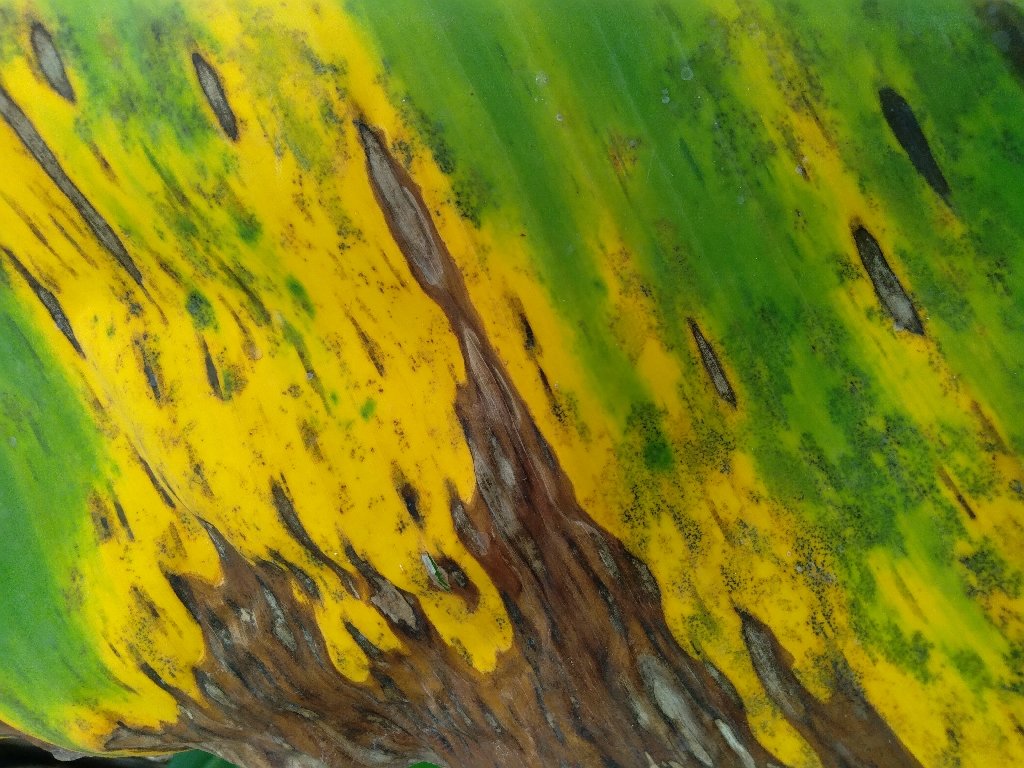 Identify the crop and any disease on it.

banana, black sigatoka
